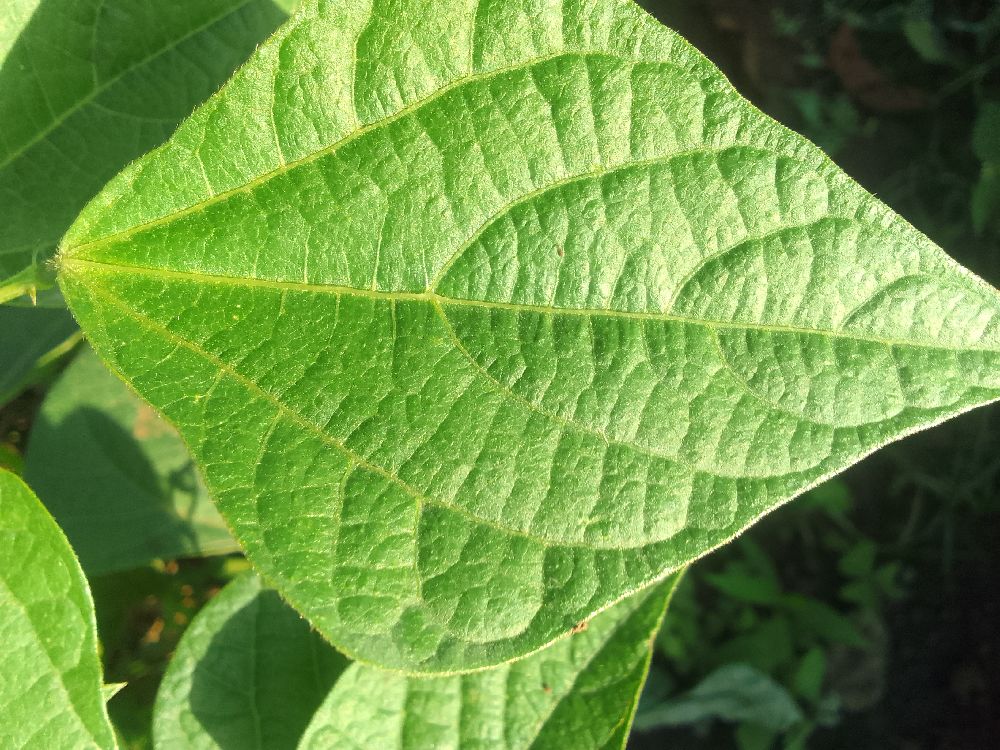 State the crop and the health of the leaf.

common bean, healthy
